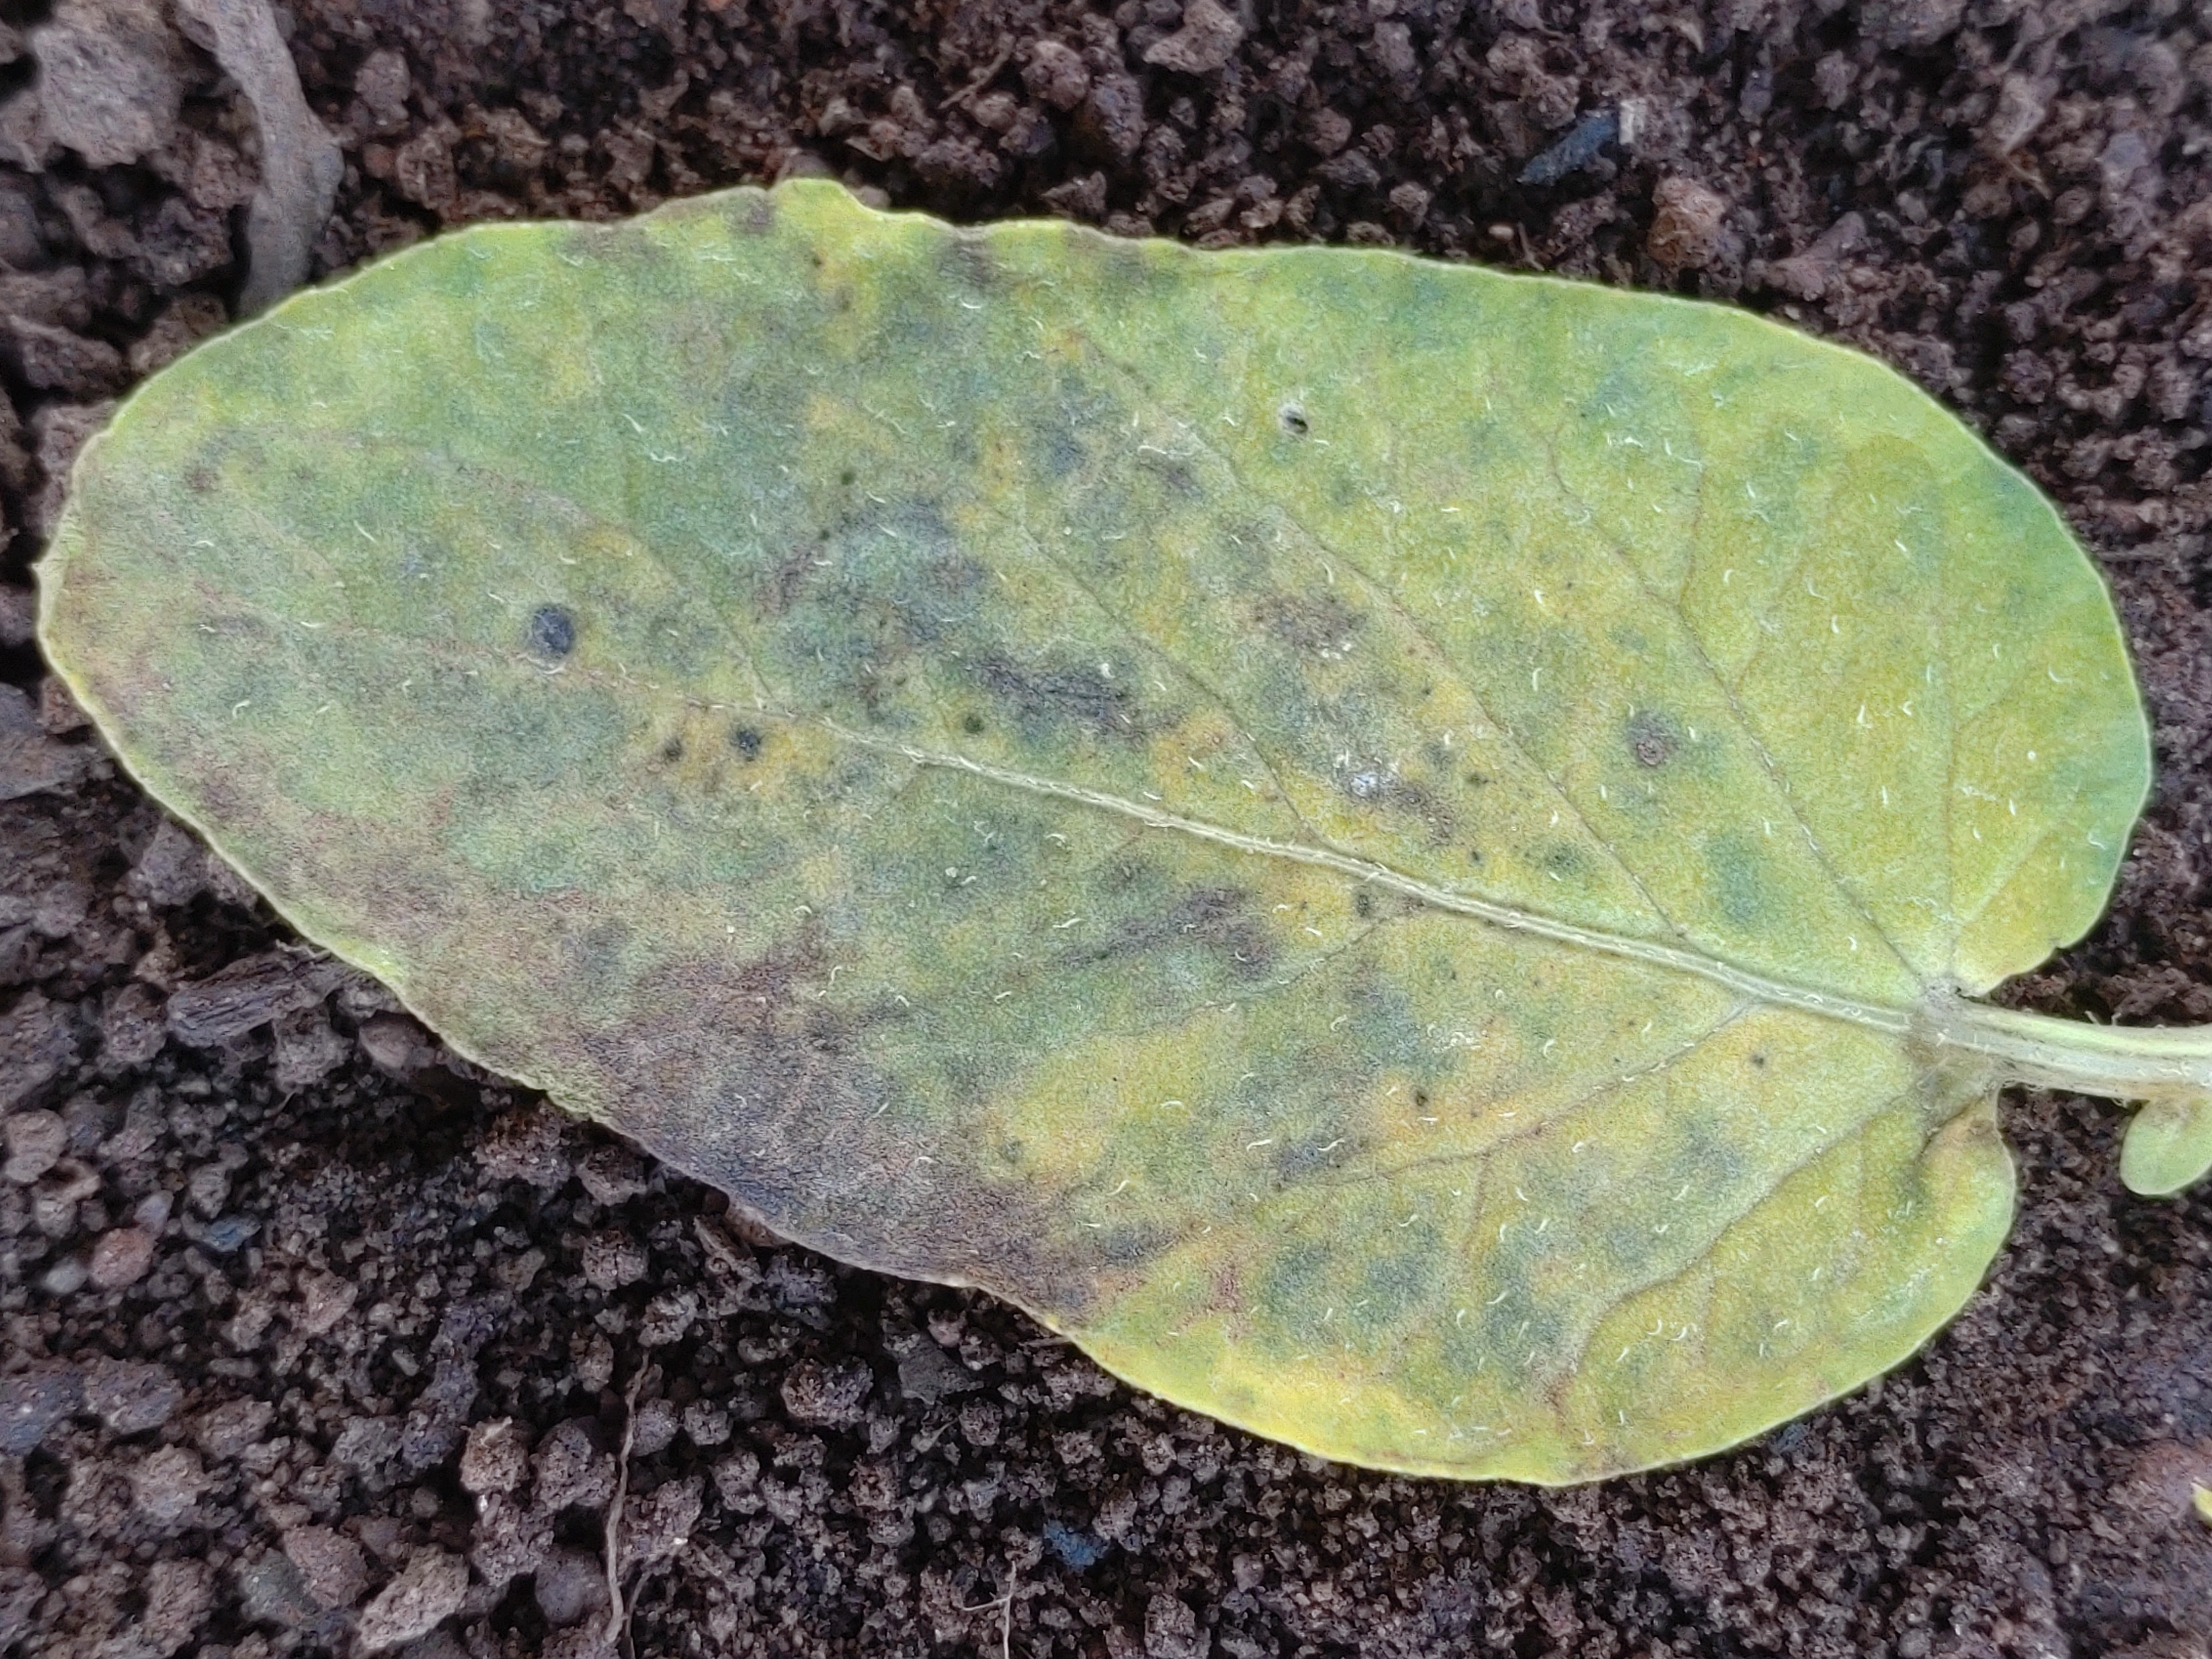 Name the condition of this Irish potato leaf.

late blight
